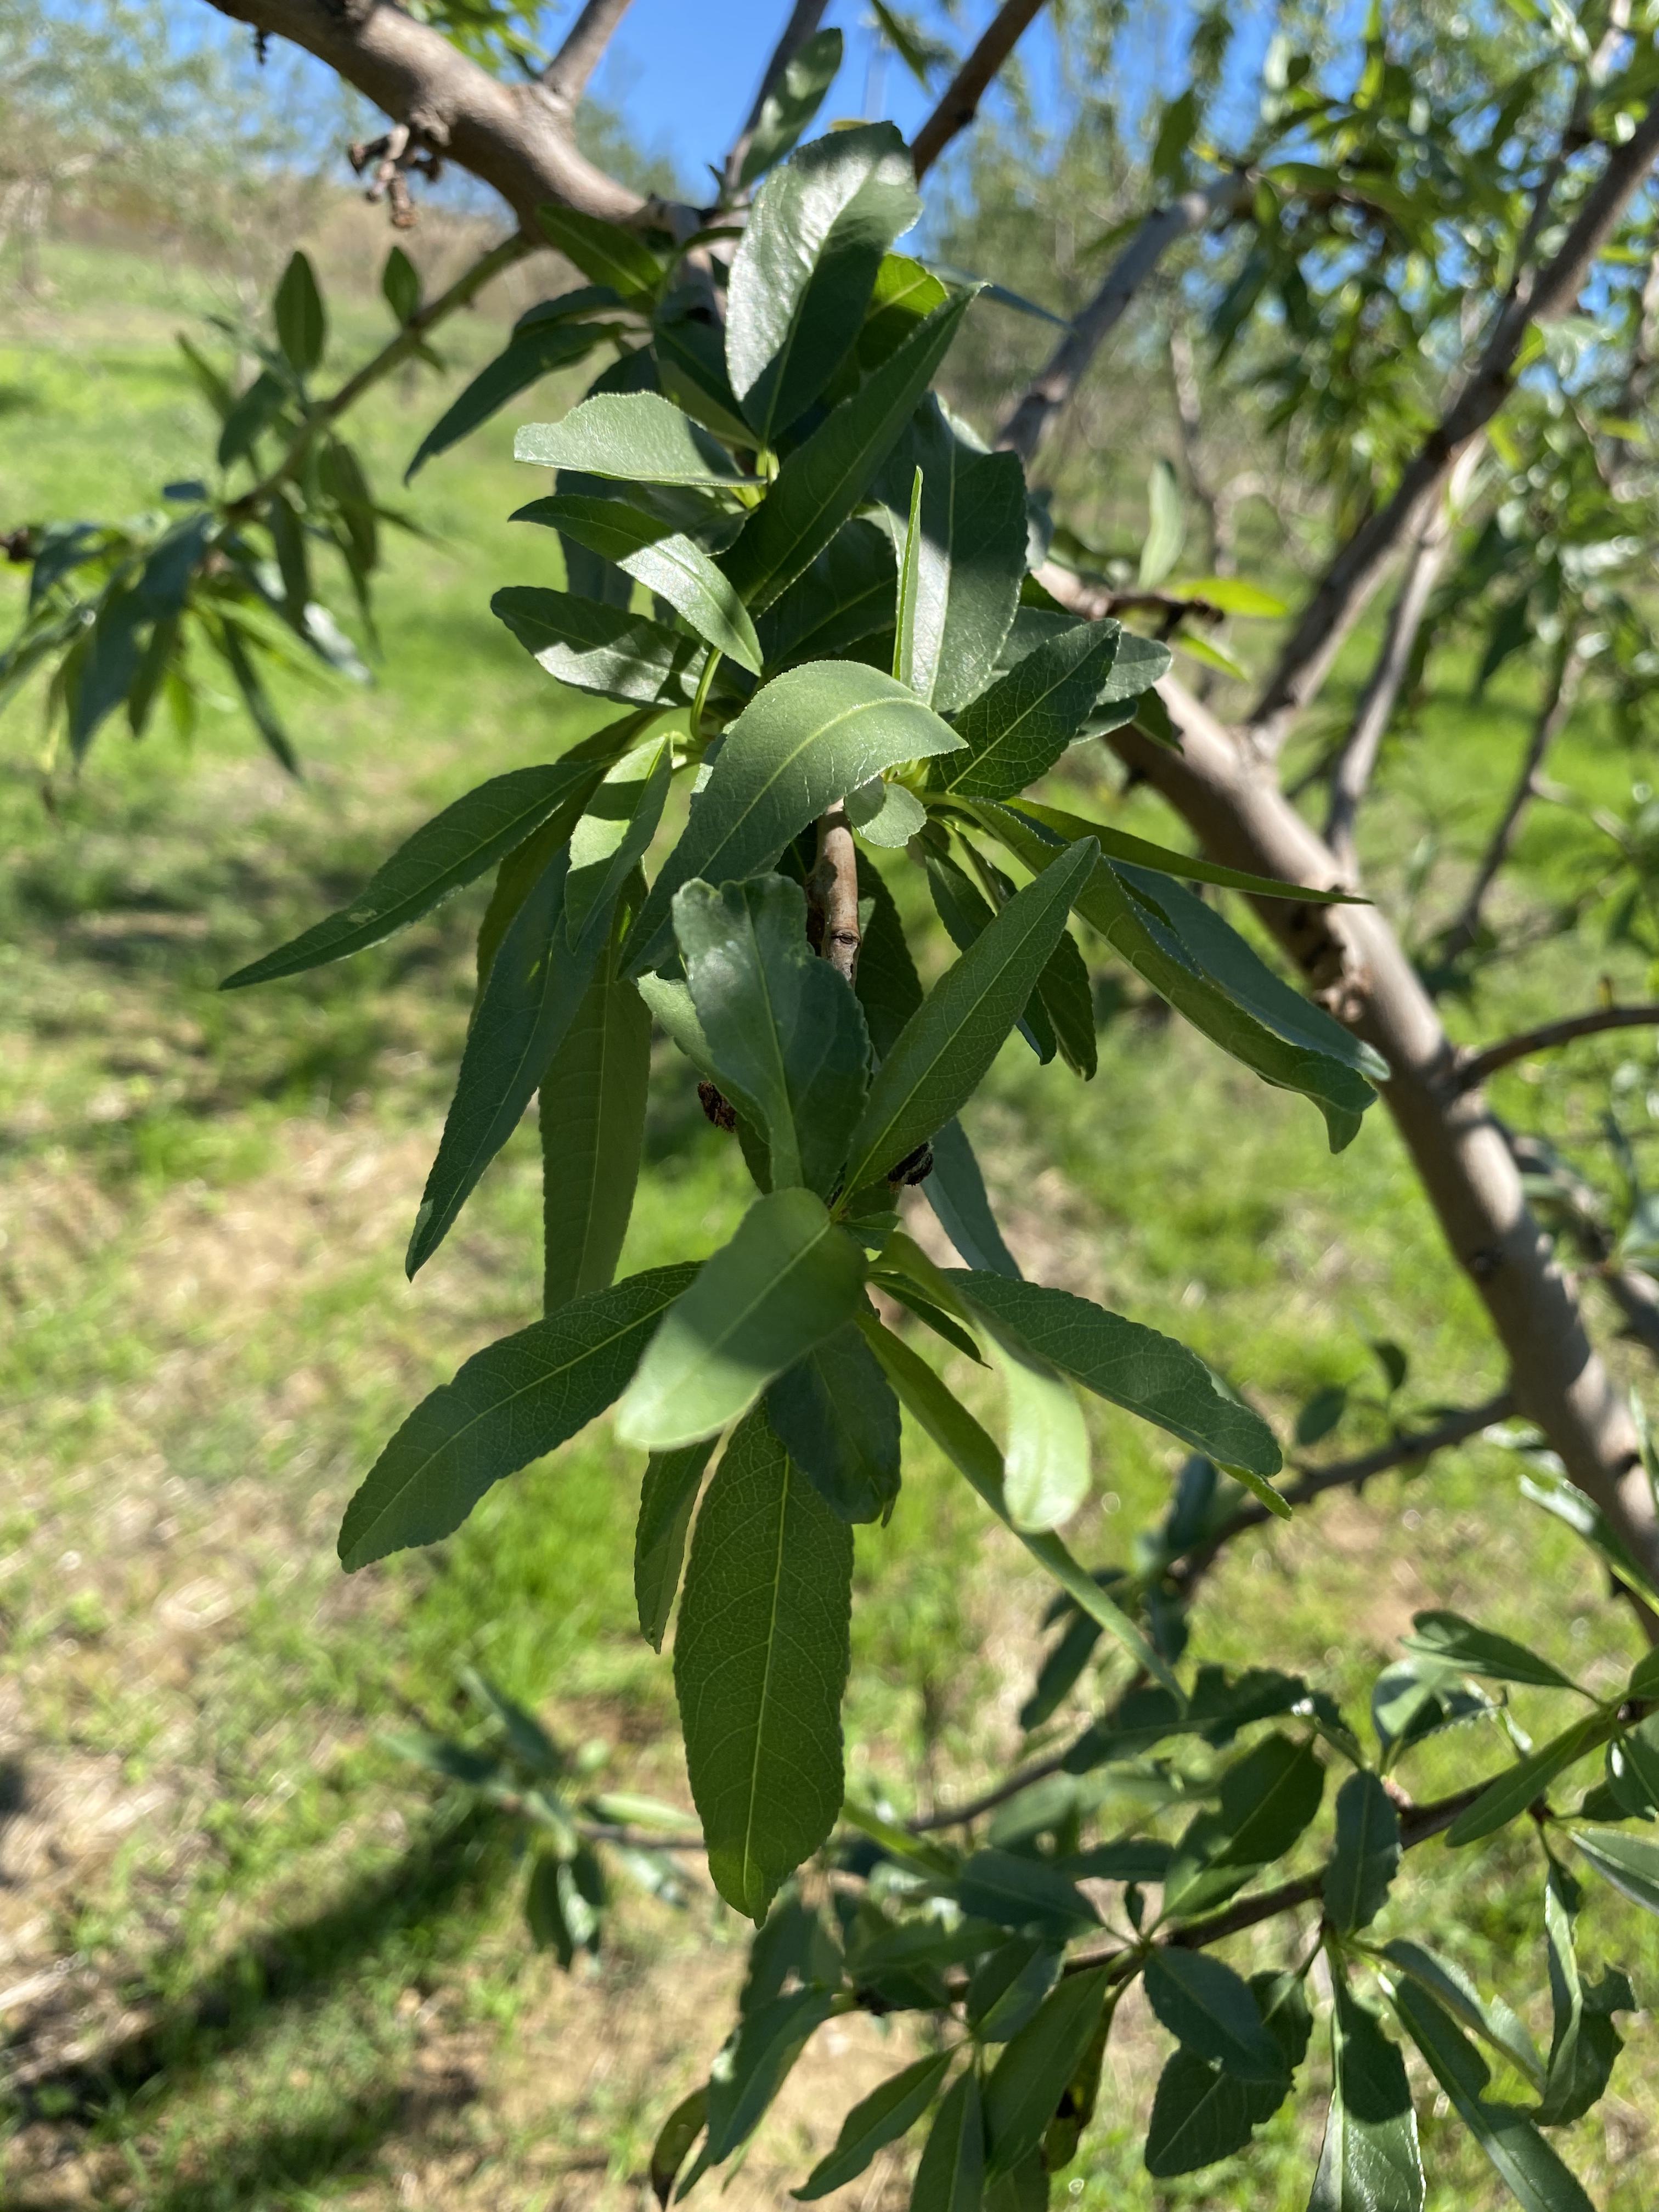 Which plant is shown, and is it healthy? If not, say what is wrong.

almond, healthy
